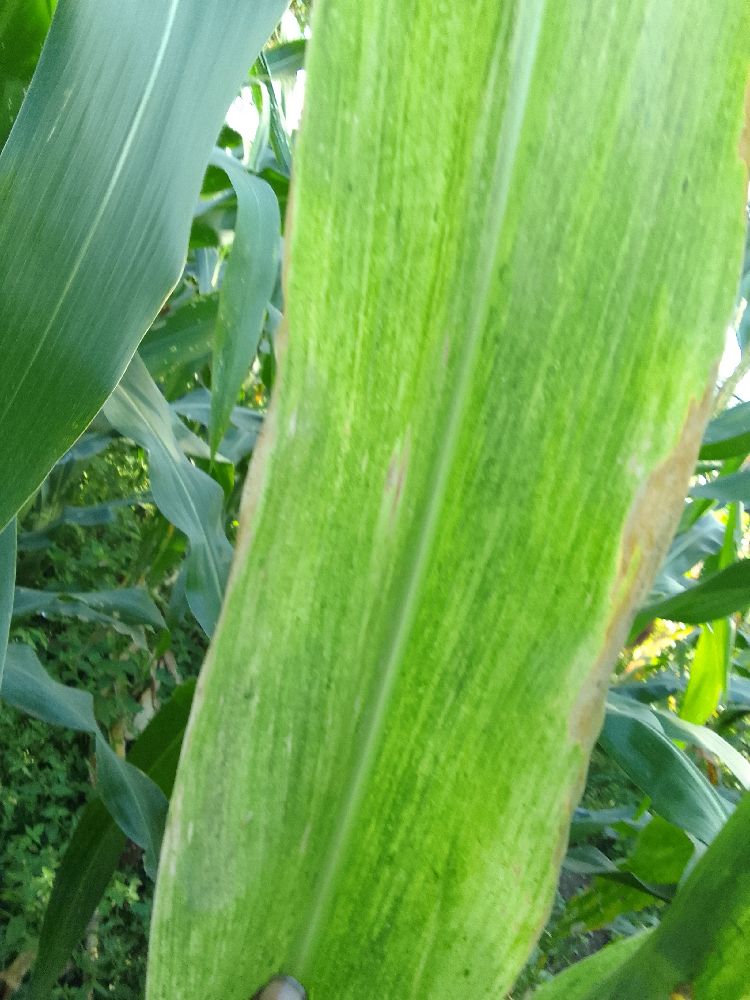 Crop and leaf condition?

maize, maize lethal necrosis
